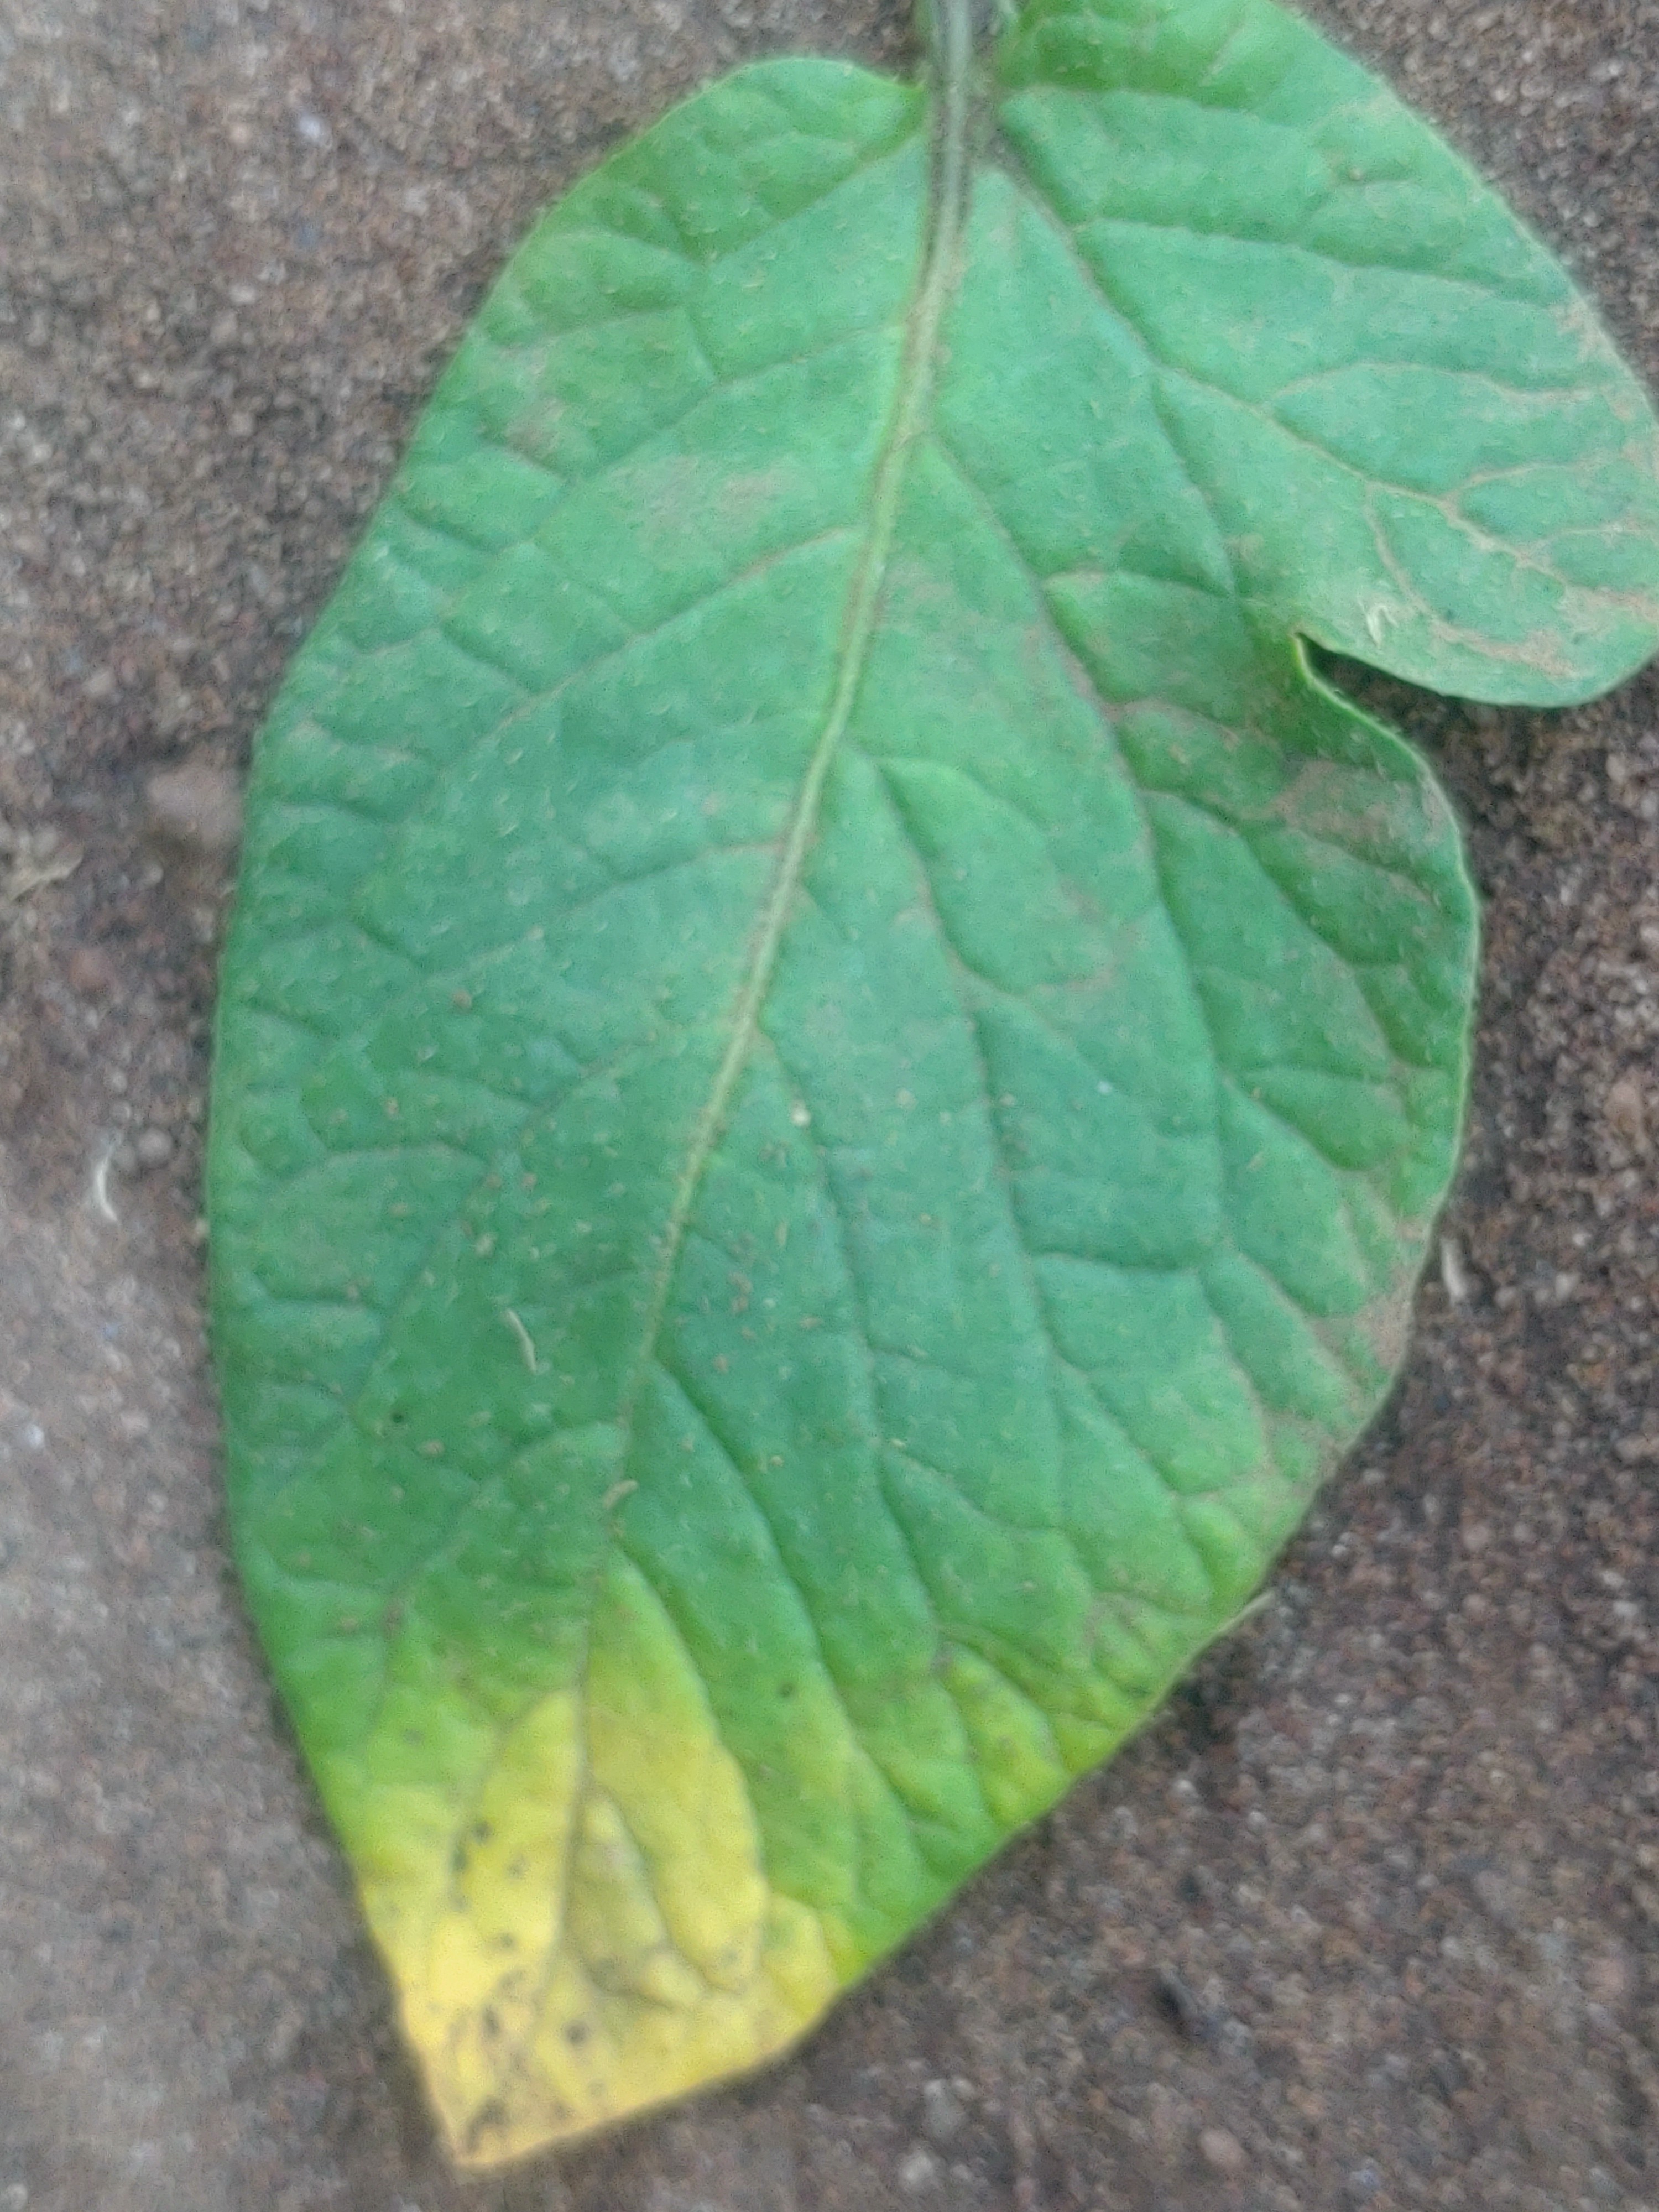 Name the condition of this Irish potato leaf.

late blight
